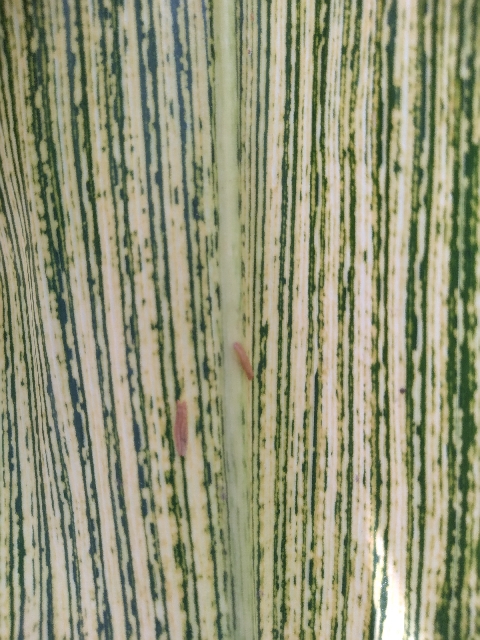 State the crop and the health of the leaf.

maize, maize streak virus
